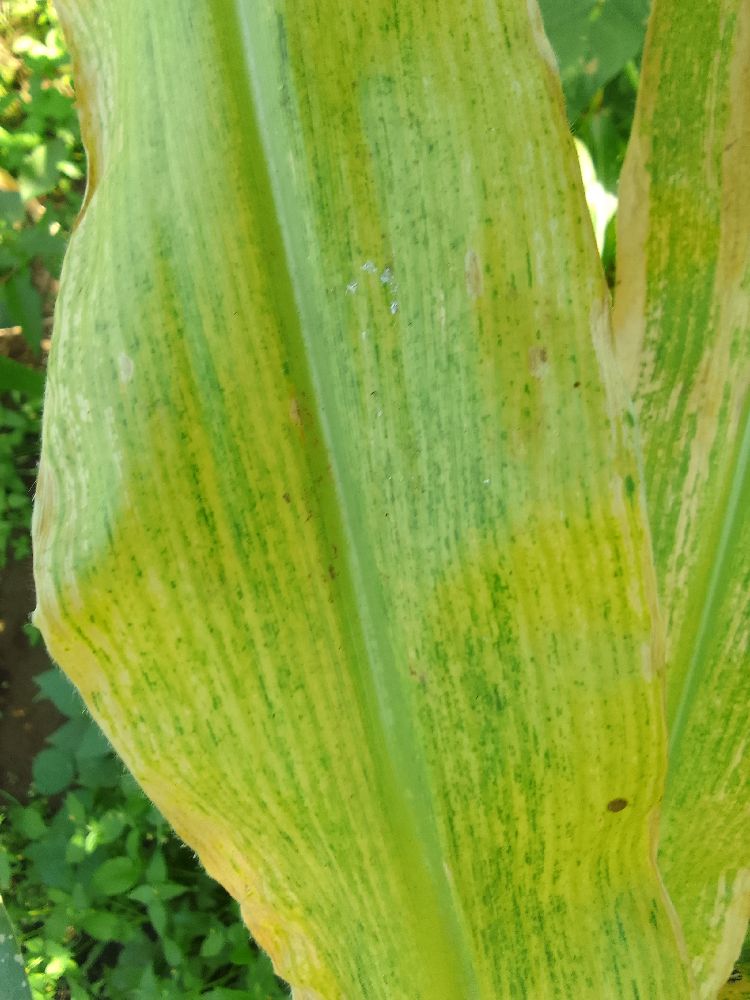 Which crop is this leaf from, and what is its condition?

maize, maize lethal necrosis
